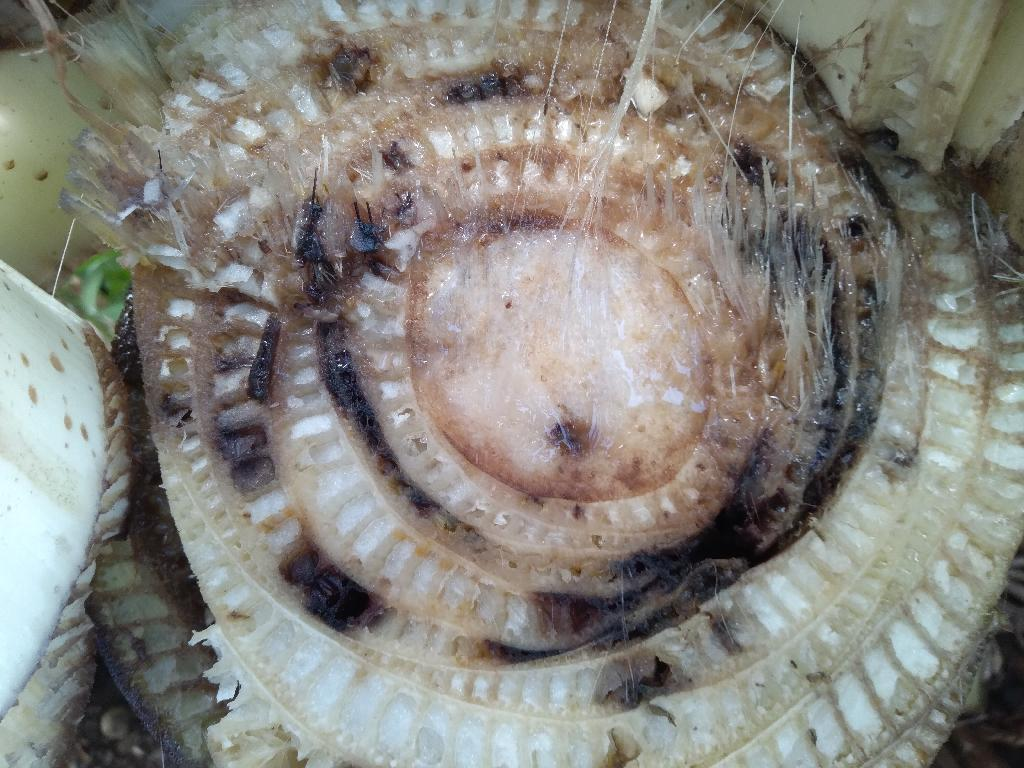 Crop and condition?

banana, fusarium wilt race 1
